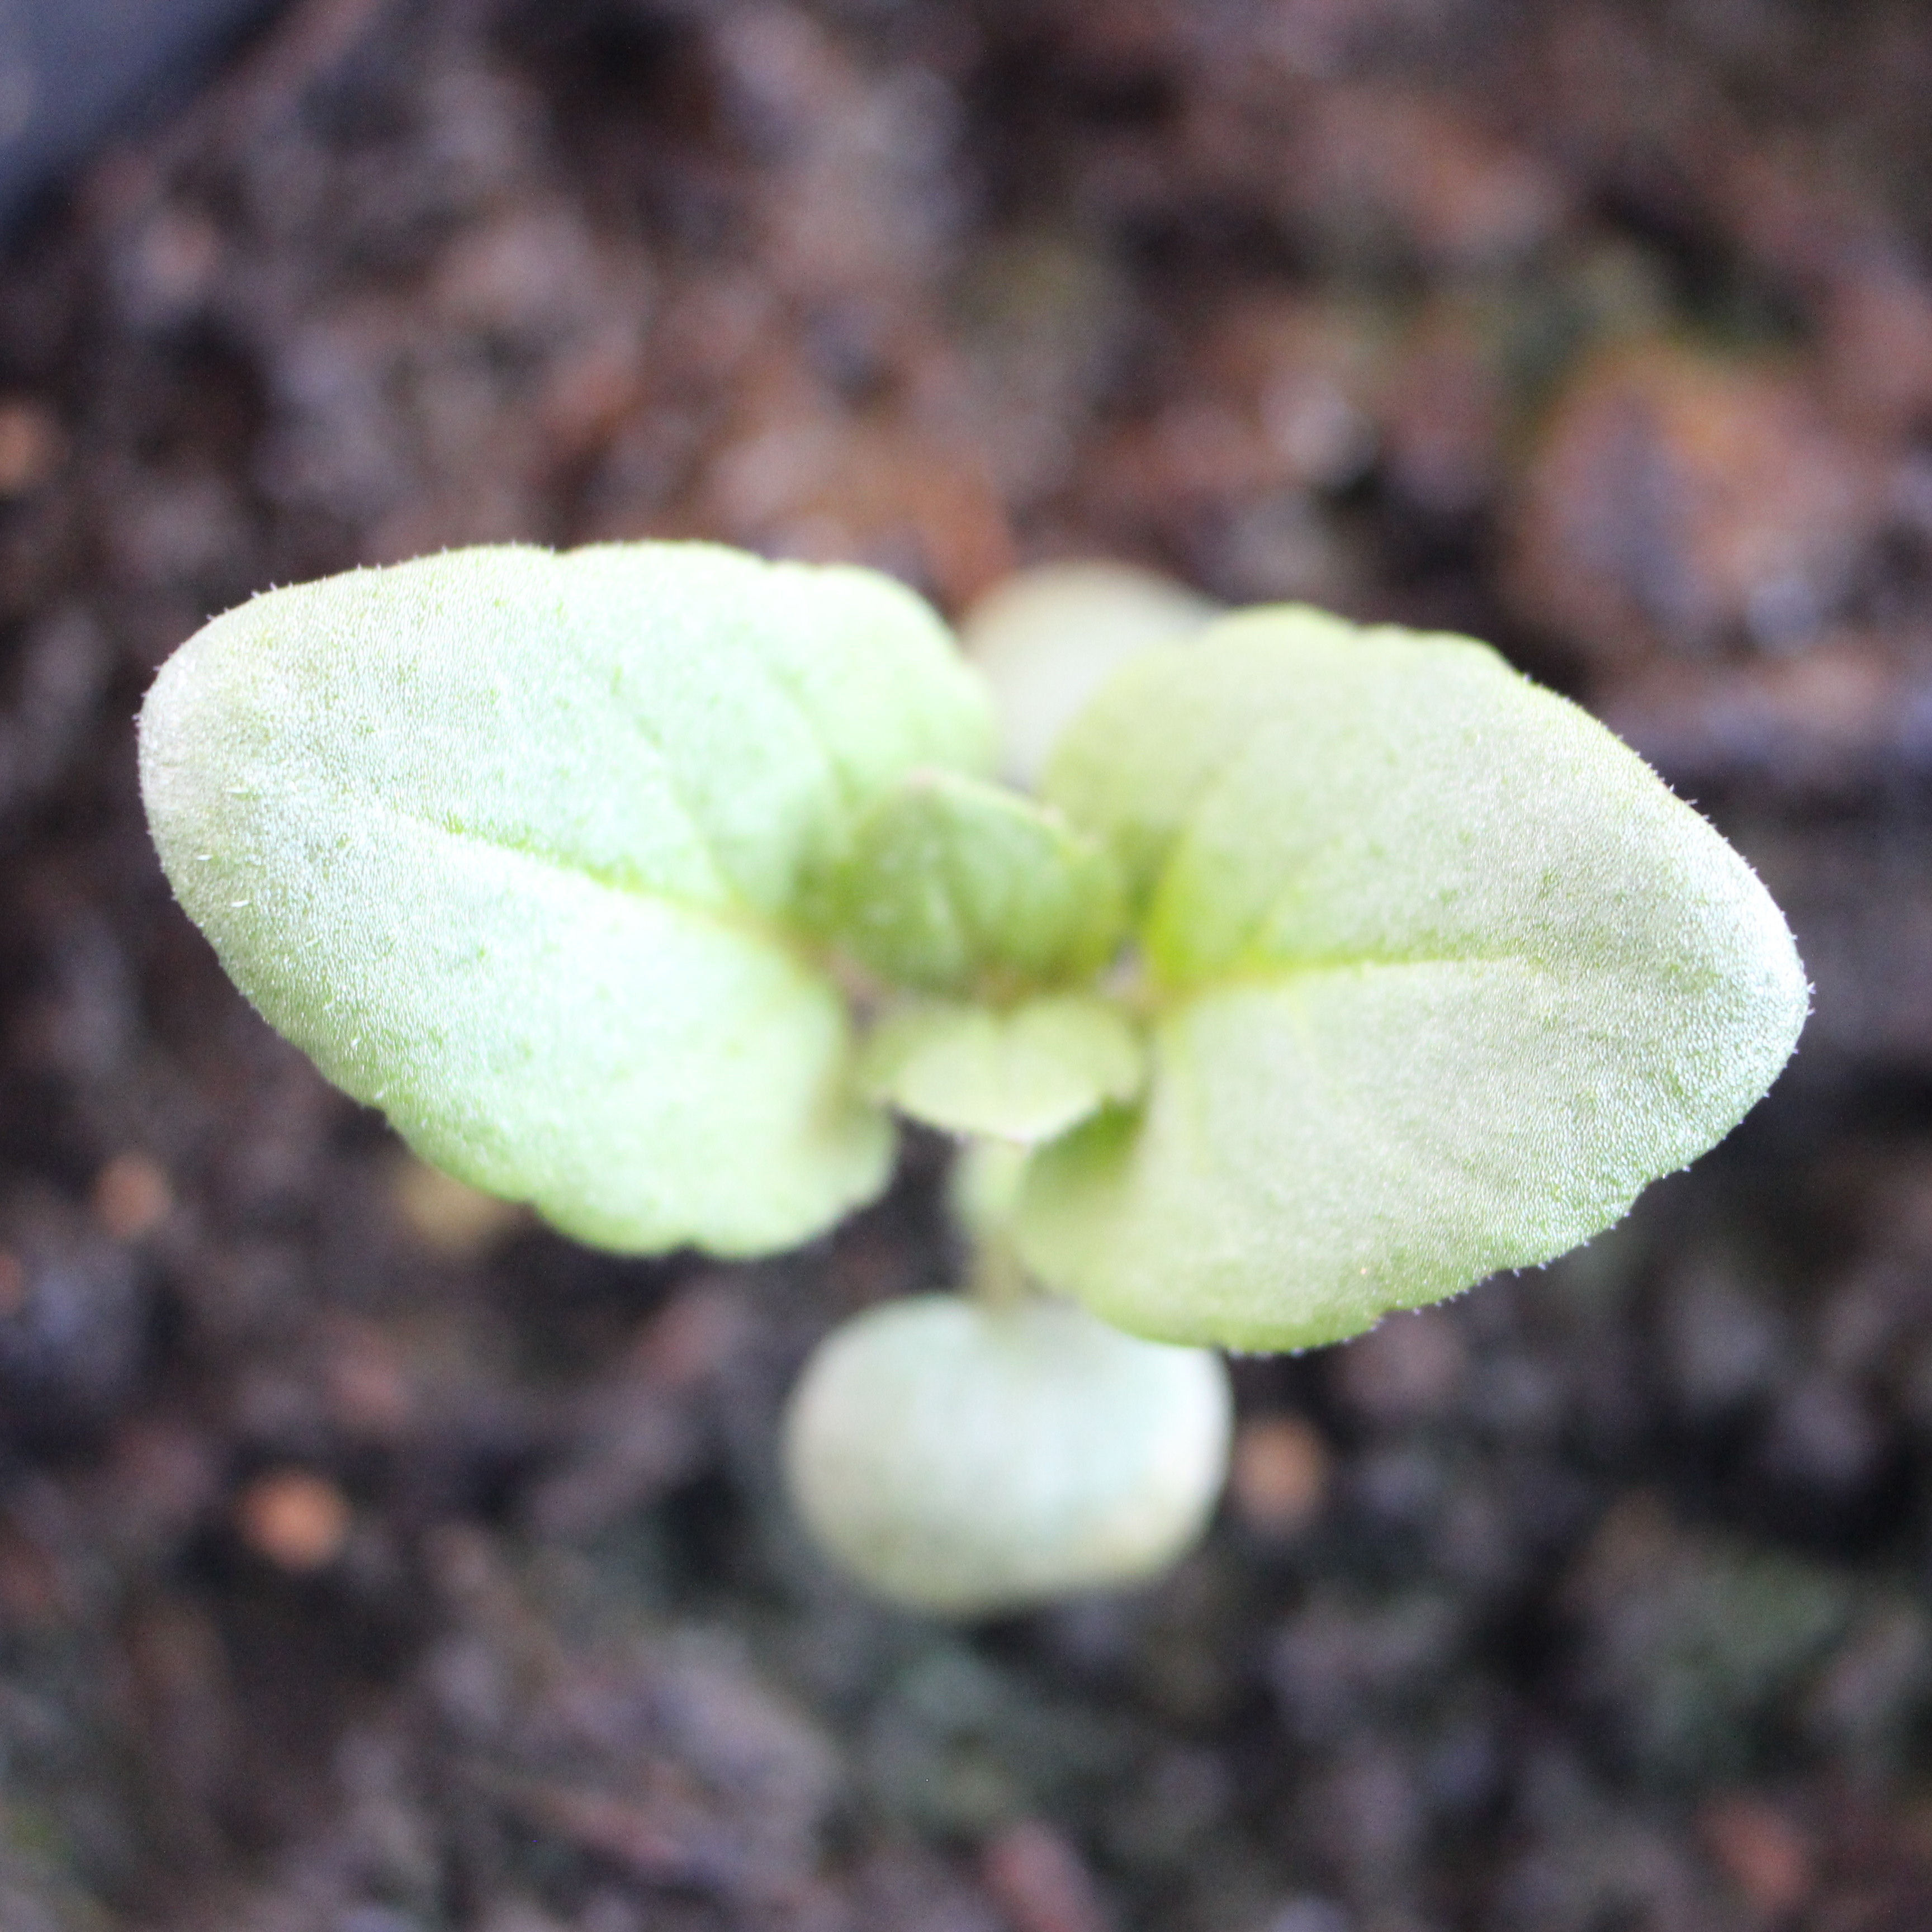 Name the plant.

Veronica persica
